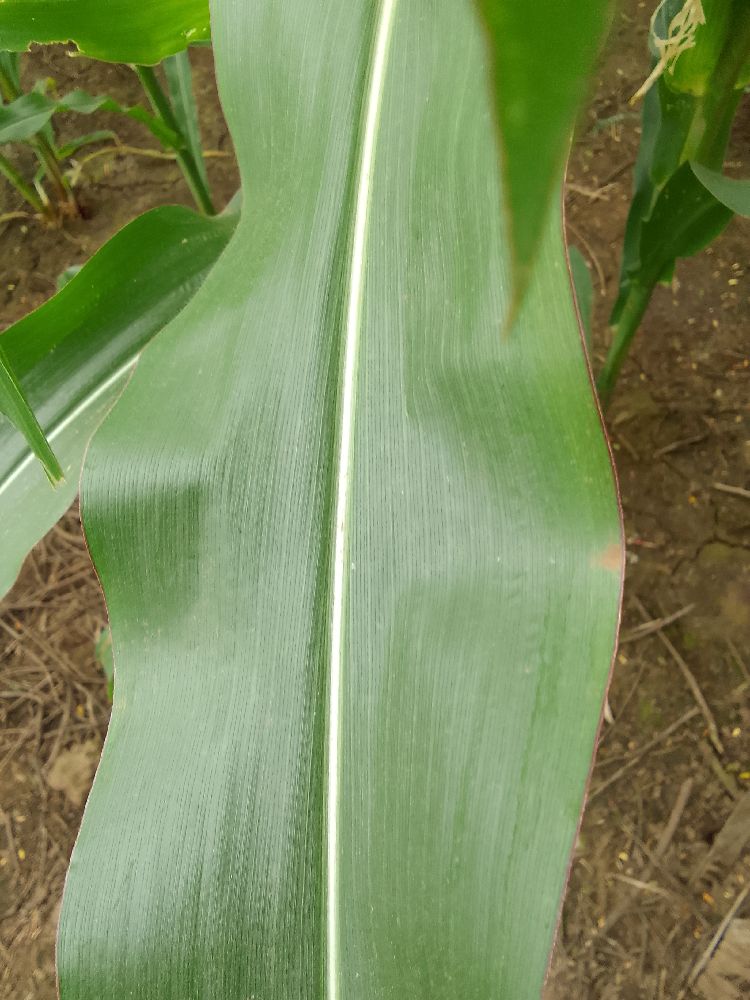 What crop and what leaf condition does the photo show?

maize, healthy
